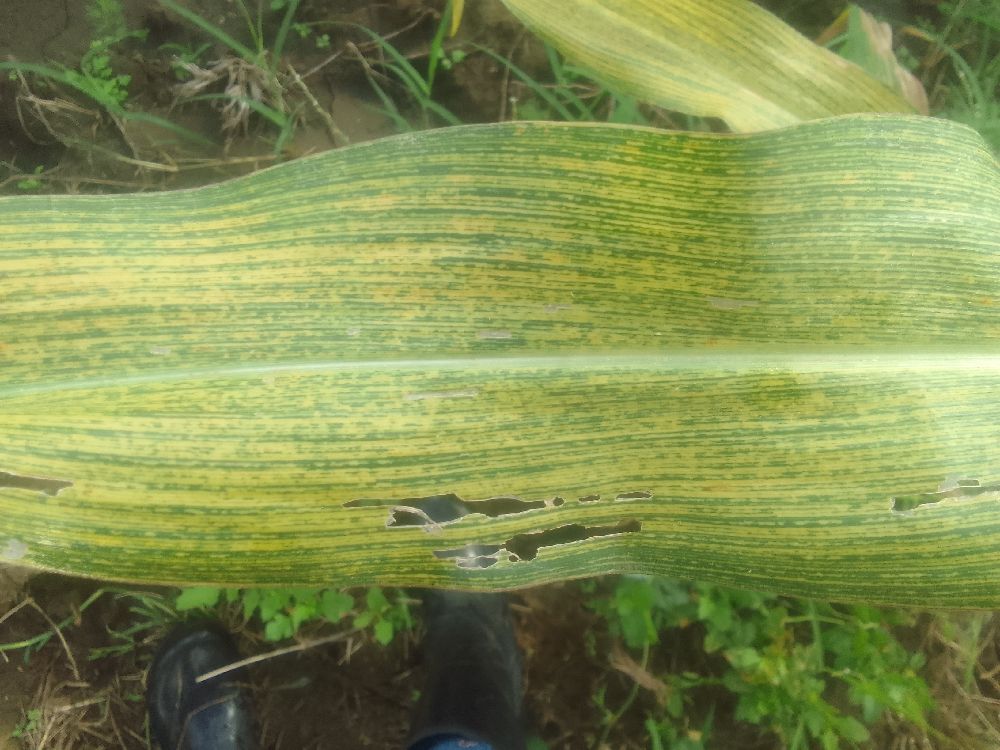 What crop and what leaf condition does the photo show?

maize, maize streak virus
